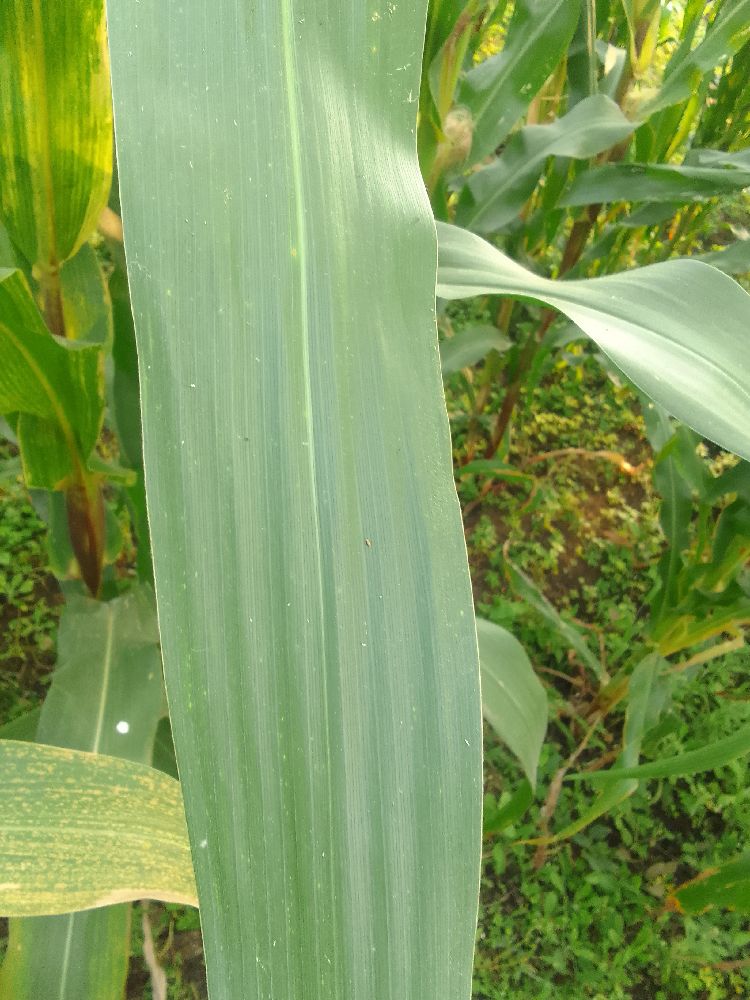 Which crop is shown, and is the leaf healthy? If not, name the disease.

maize, healthy
